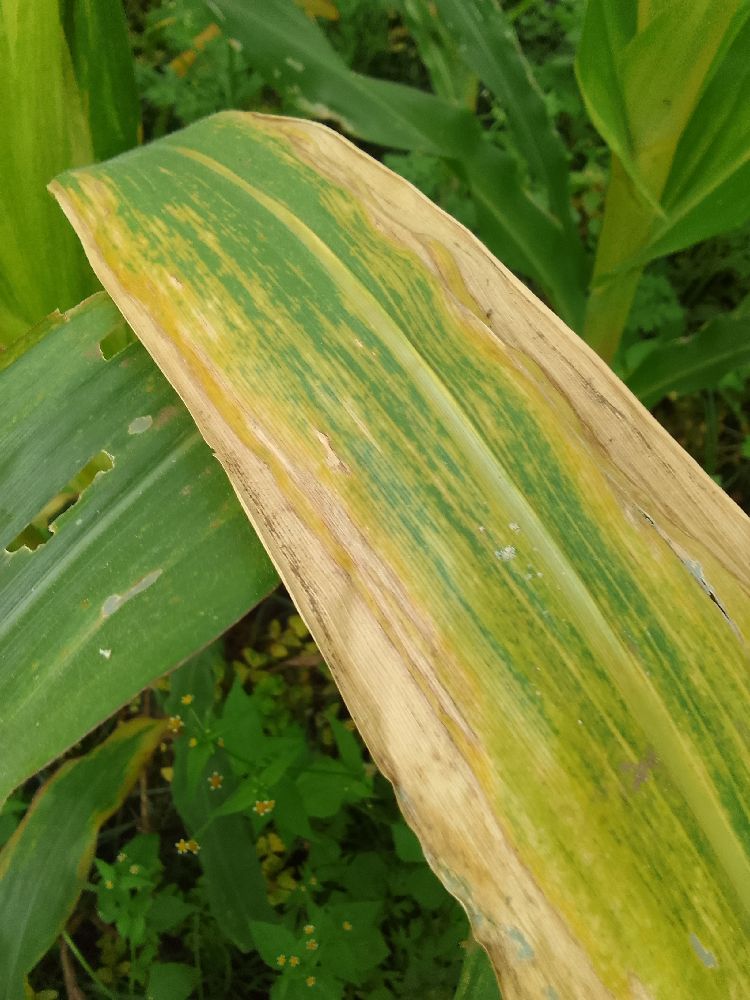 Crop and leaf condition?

maize, maize lethal necrosis
